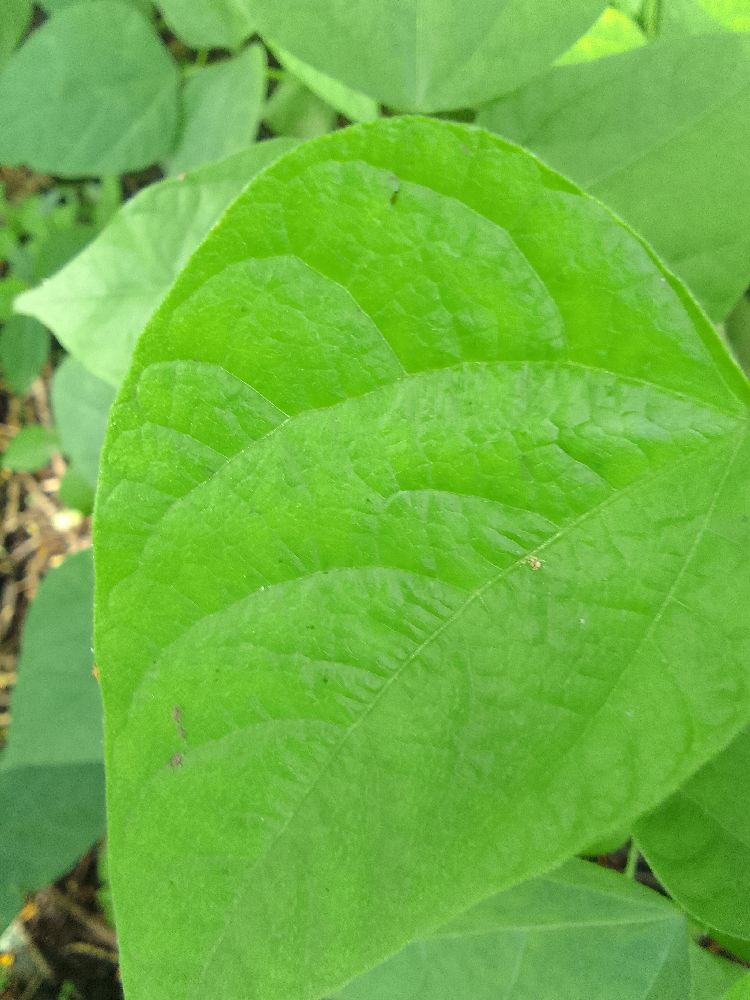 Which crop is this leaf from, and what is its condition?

common bean, healthy
